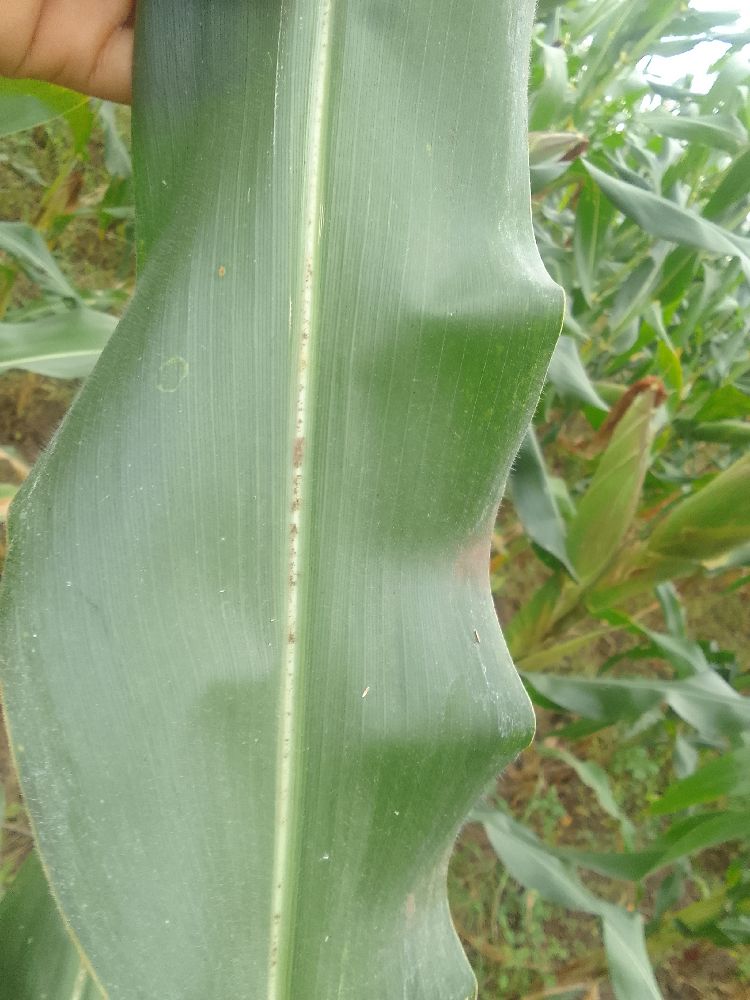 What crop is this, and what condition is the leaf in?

maize, healthy
